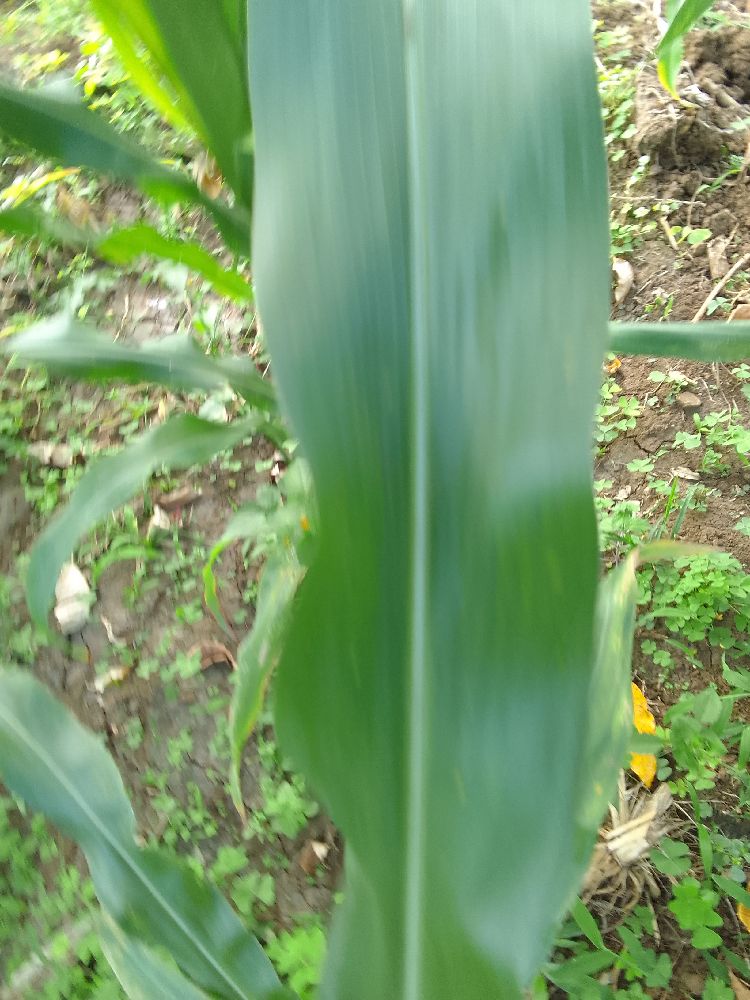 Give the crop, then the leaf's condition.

maize, healthy
